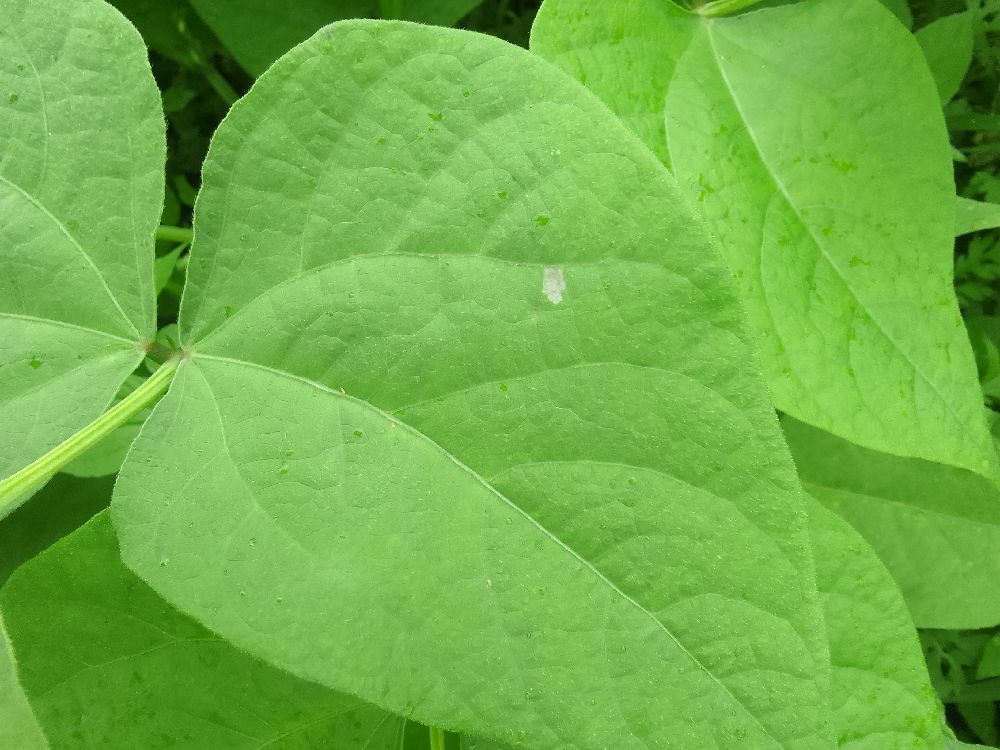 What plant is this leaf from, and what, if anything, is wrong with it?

common bean, healthy
